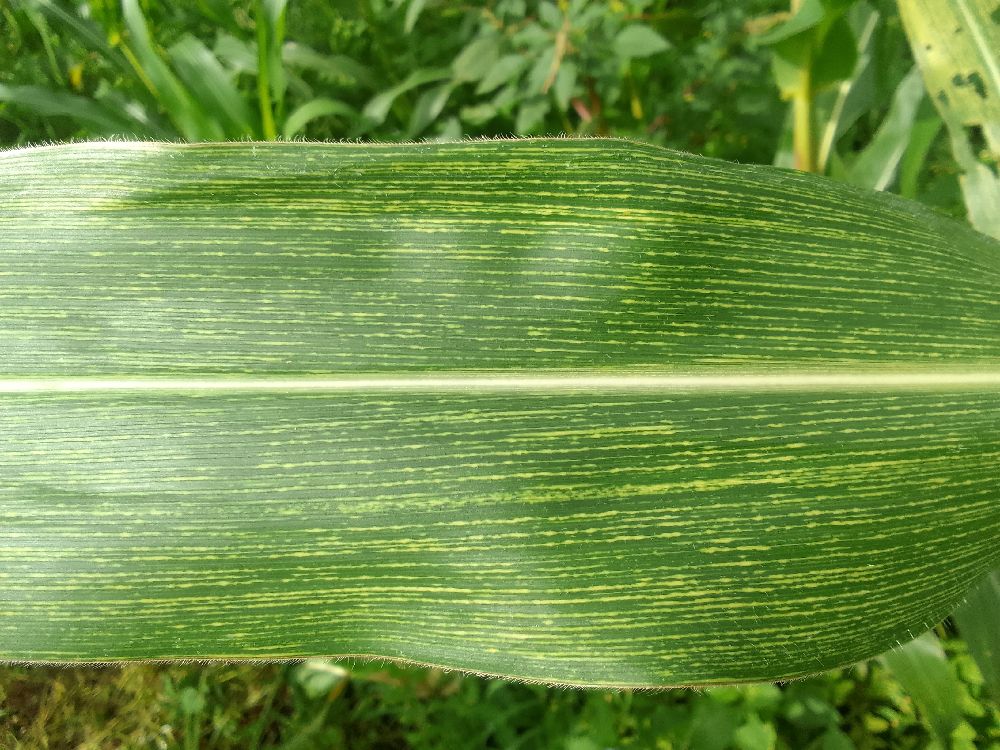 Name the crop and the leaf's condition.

maize, maize streak virus
